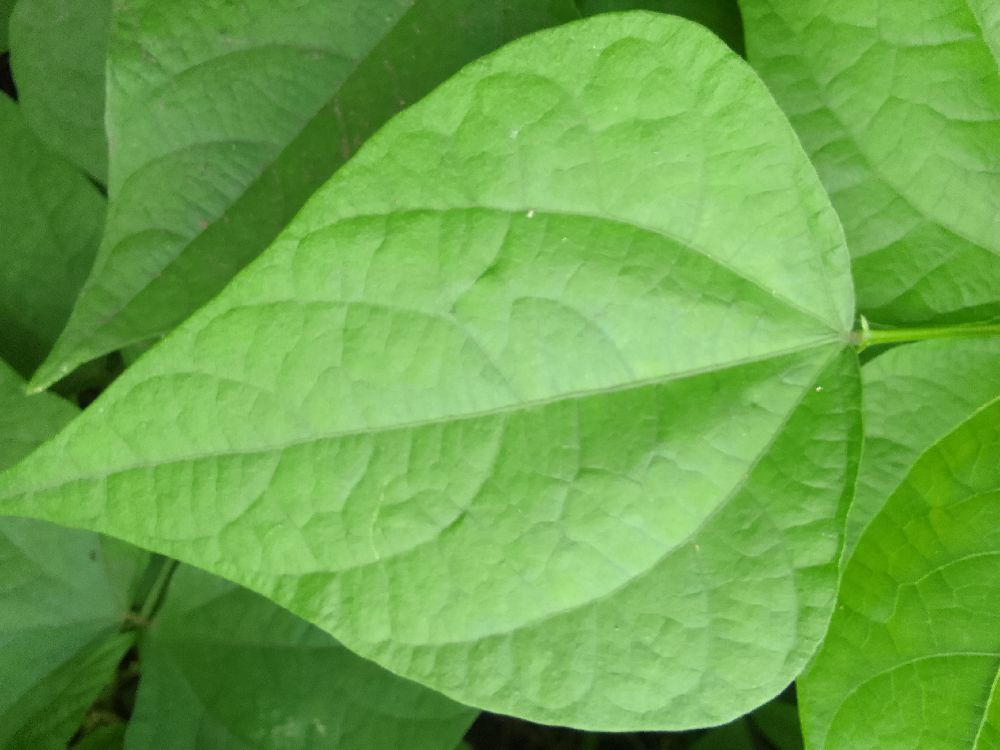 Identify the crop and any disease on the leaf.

common bean, healthy
